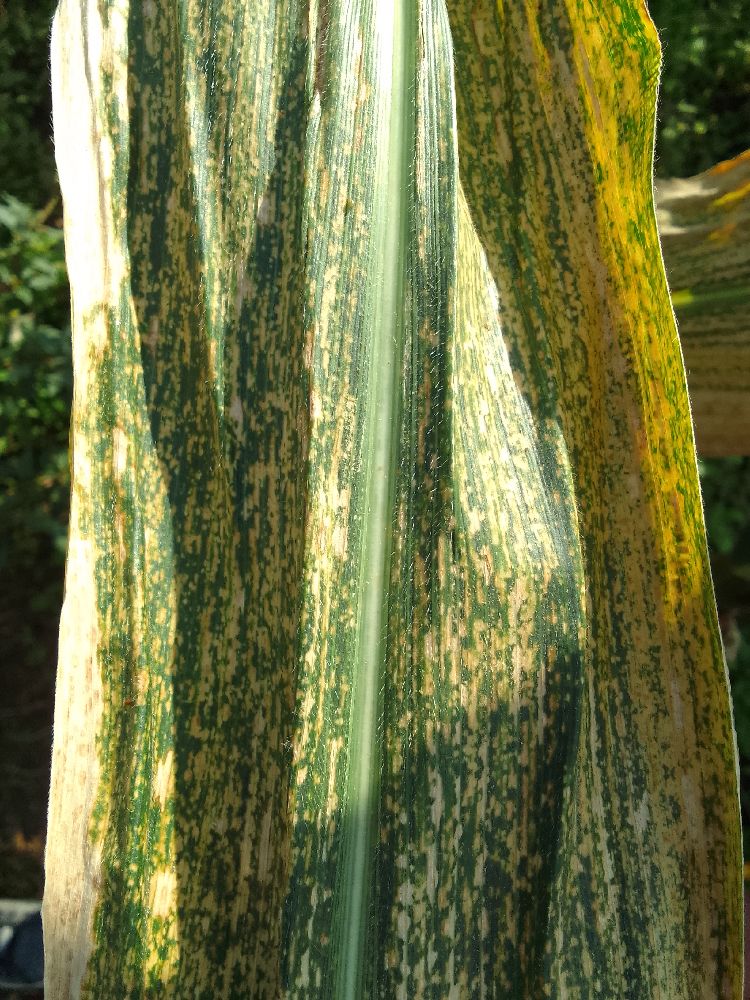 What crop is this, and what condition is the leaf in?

maize, maize lethal necrosis
